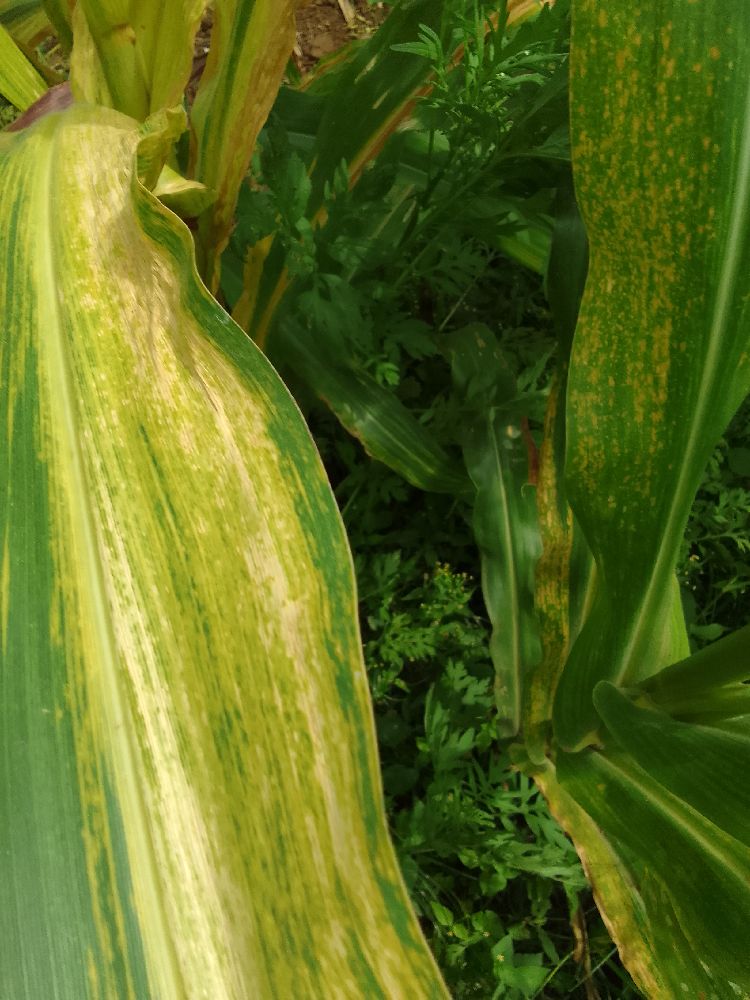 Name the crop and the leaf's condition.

maize, maize lethal necrosis
